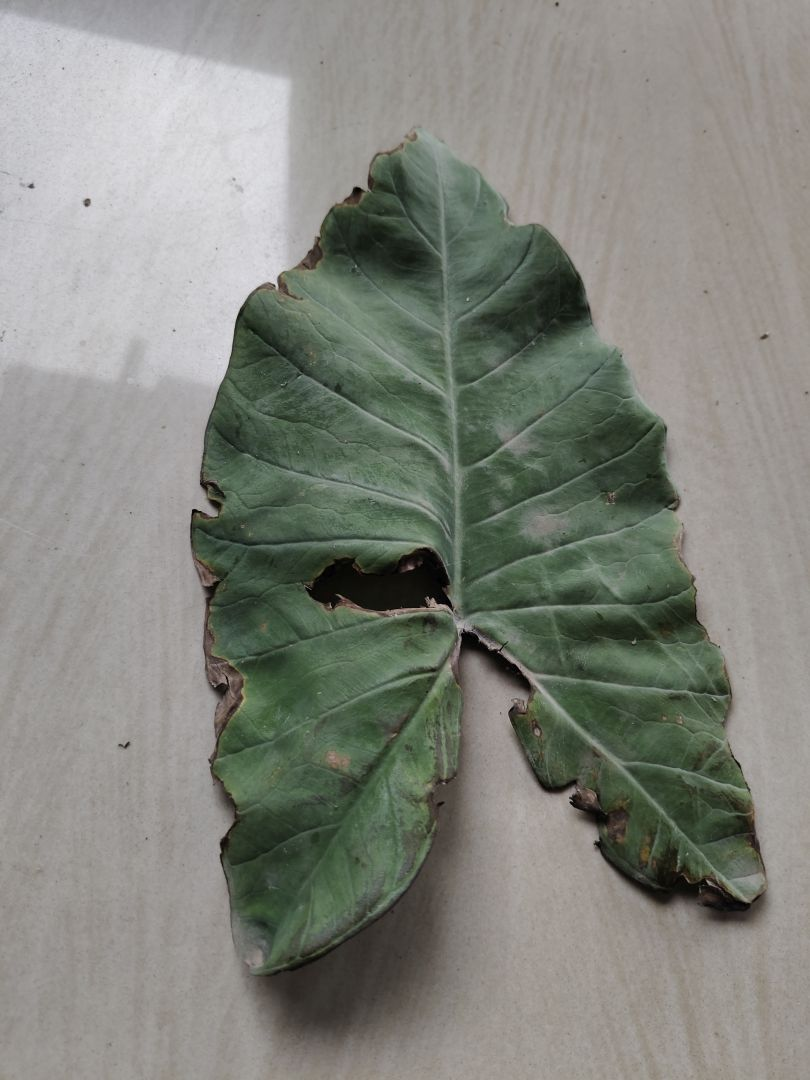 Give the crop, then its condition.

taro, leaf blight
